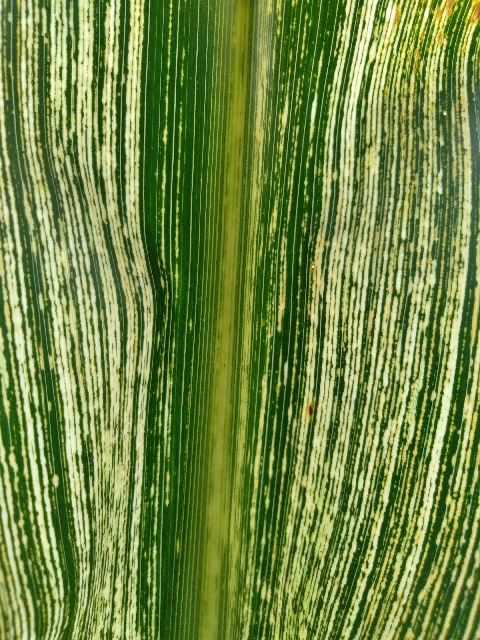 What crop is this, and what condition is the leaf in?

maize, maize streak virus
